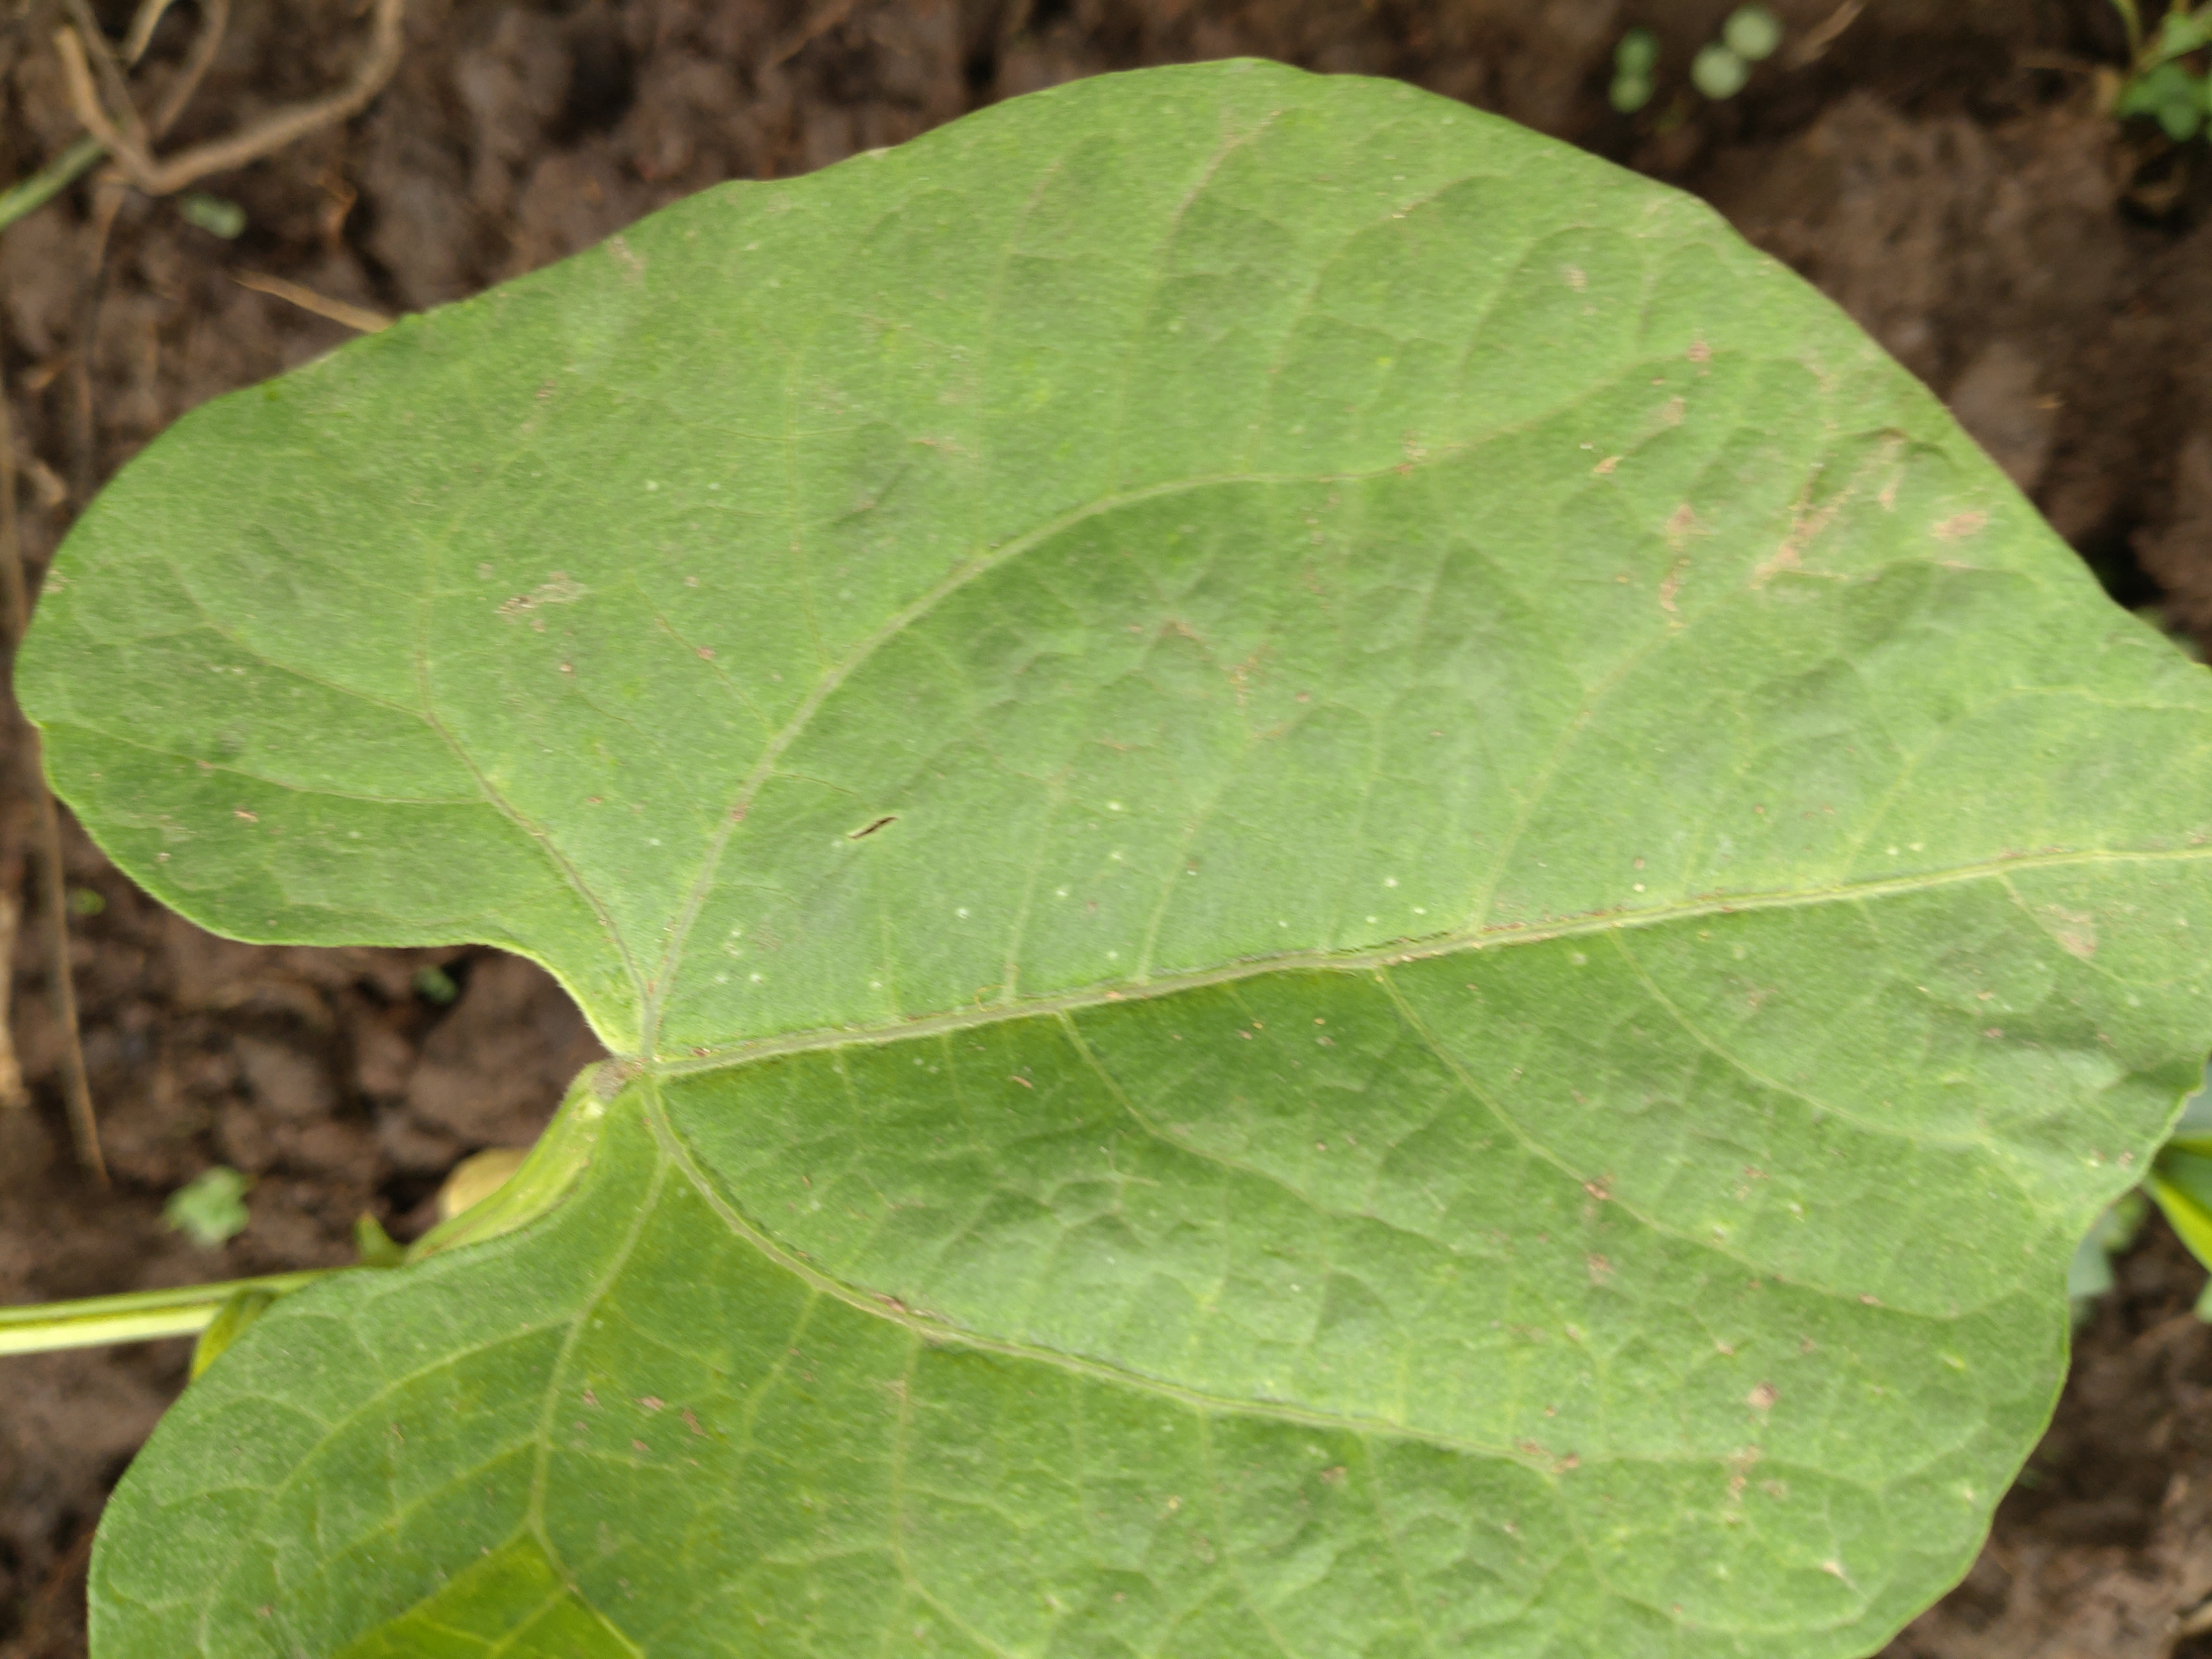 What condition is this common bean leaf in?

healthy
